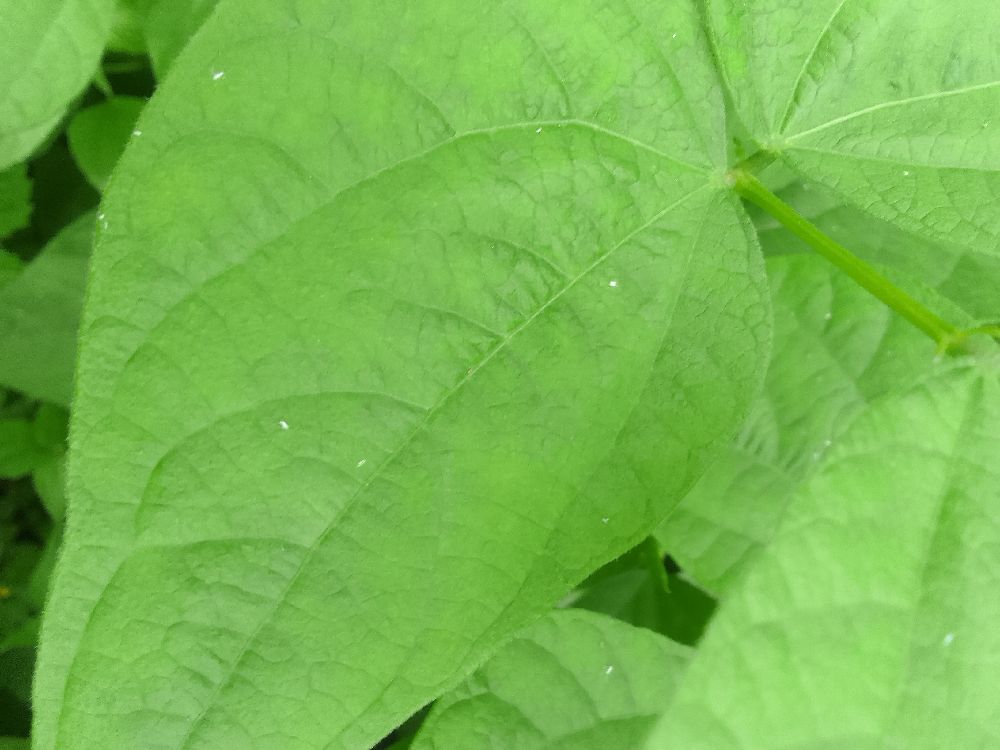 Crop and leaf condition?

common bean, healthy
